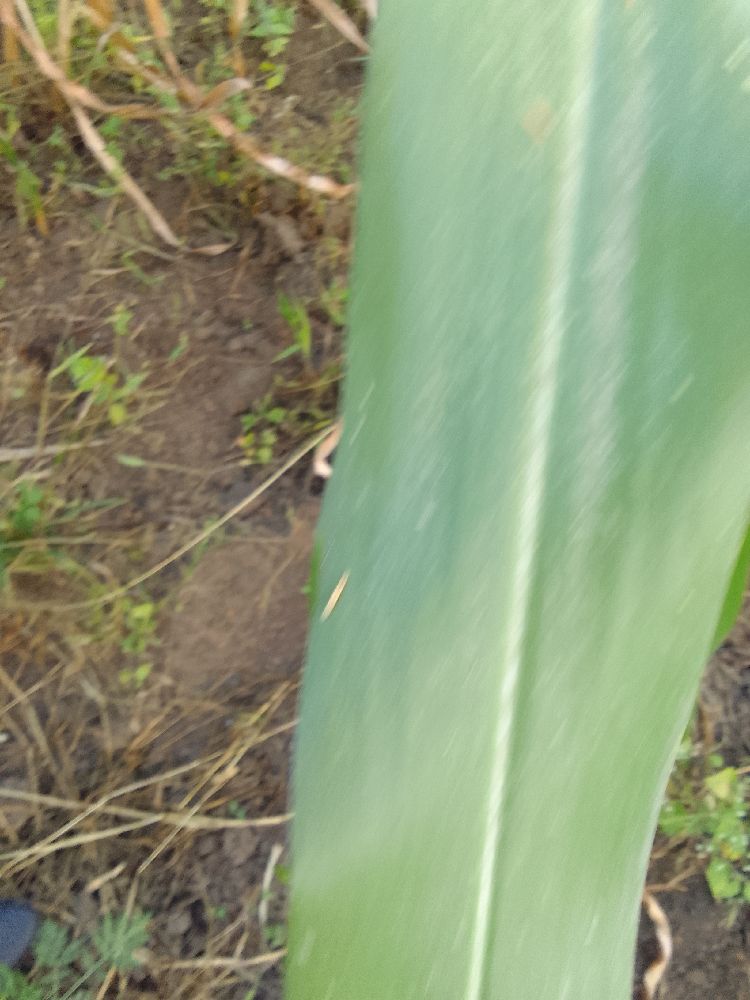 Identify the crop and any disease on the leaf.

maize, healthy
